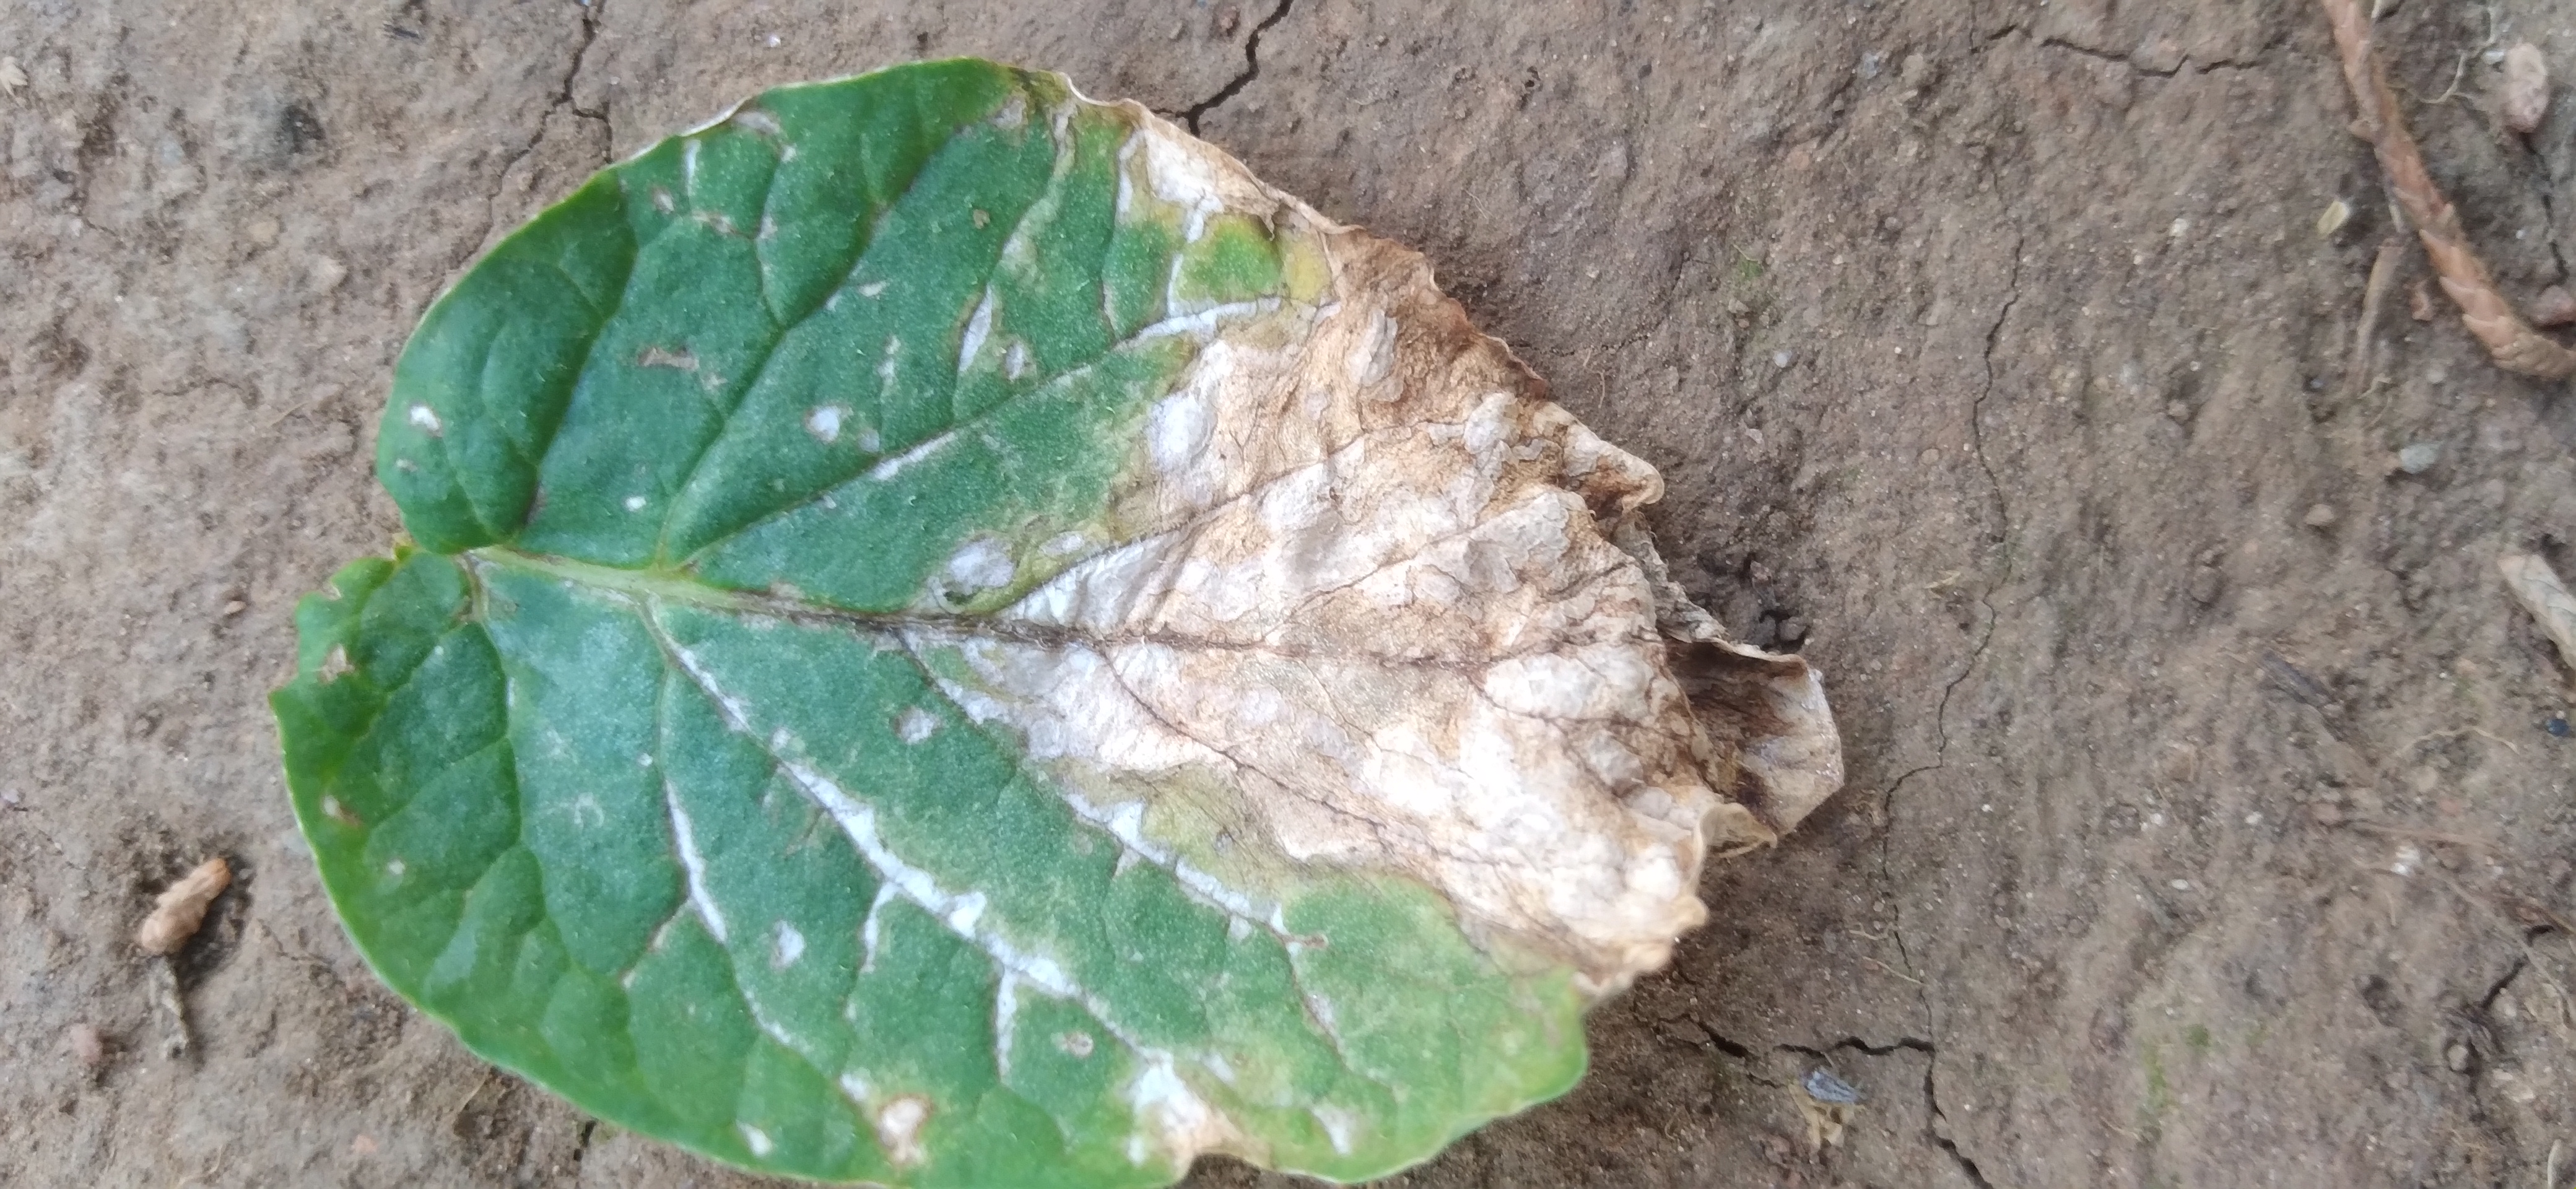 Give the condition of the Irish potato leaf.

early blight
